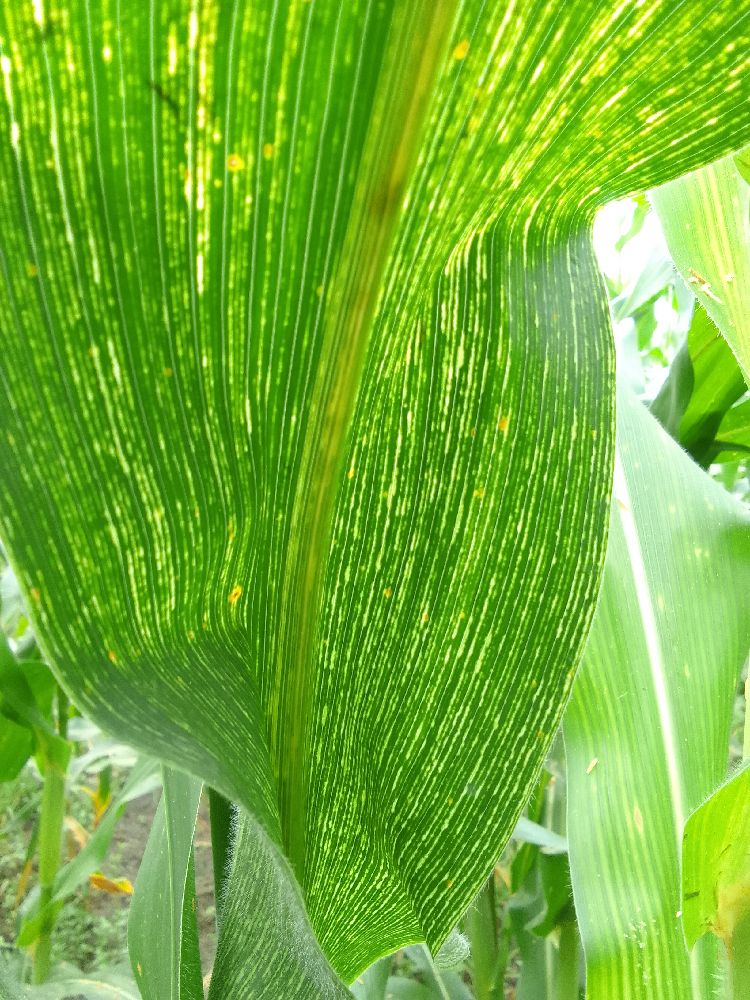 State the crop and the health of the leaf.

maize, maize streak virus
